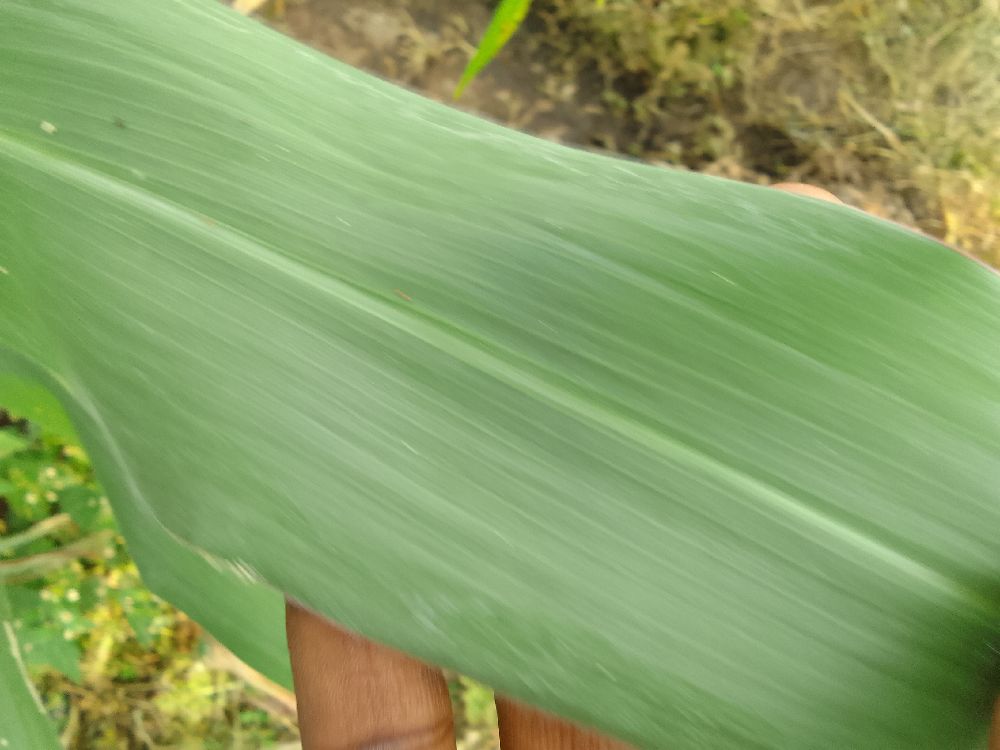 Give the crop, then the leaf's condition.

maize, healthy
